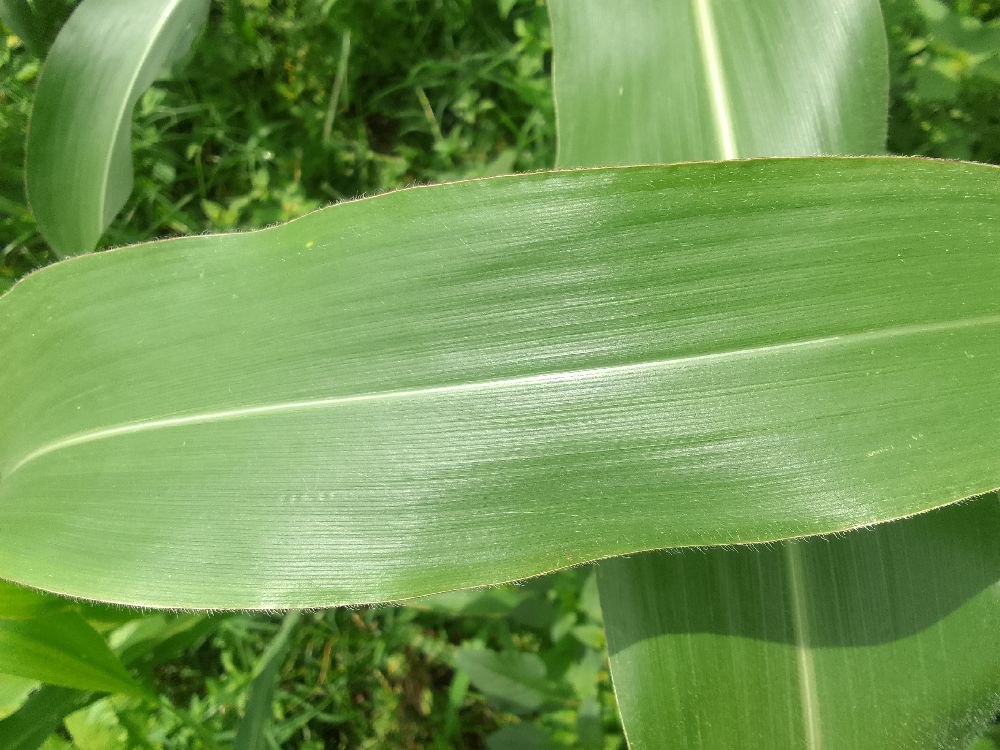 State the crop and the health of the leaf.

maize, healthy
